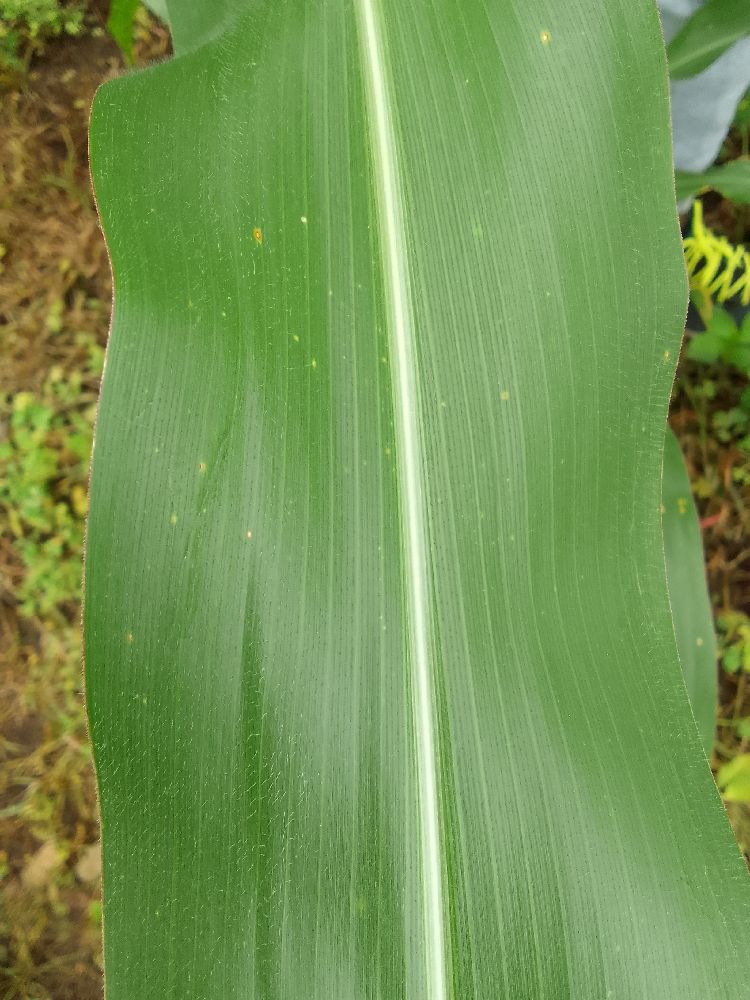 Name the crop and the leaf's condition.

maize, healthy
